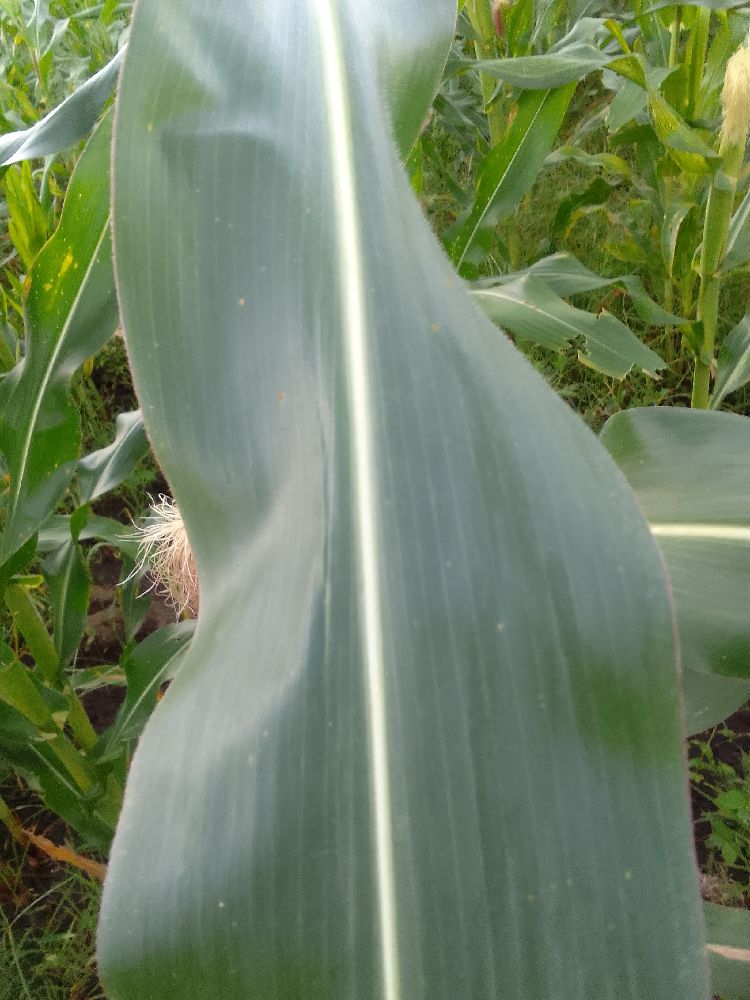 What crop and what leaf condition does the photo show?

maize, healthy
